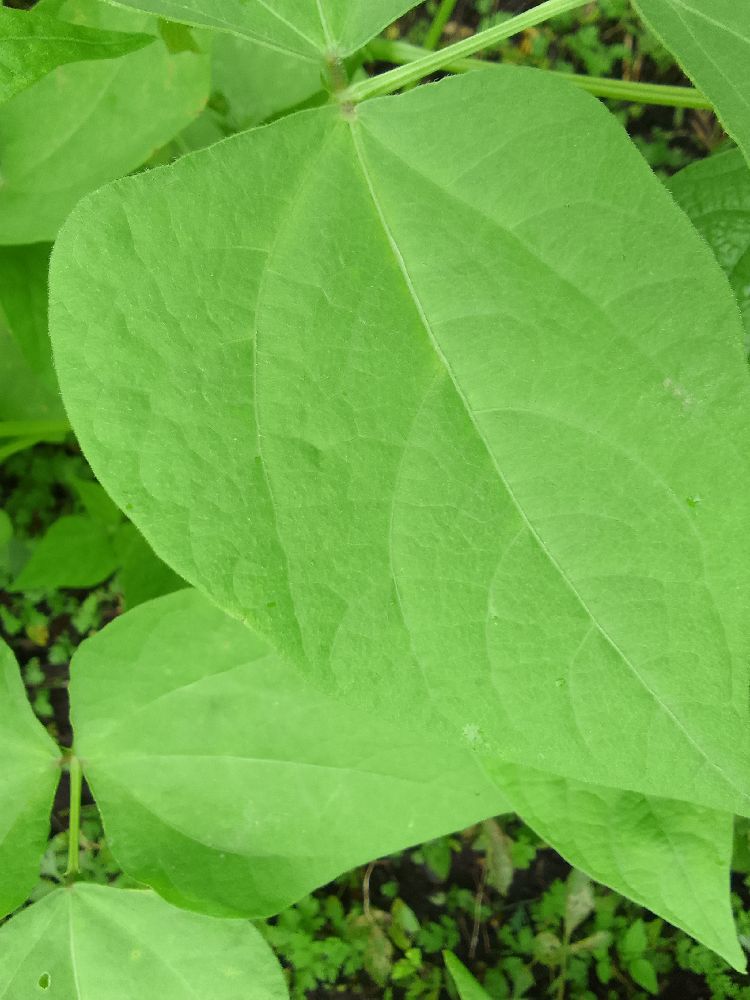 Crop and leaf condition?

common bean, healthy
